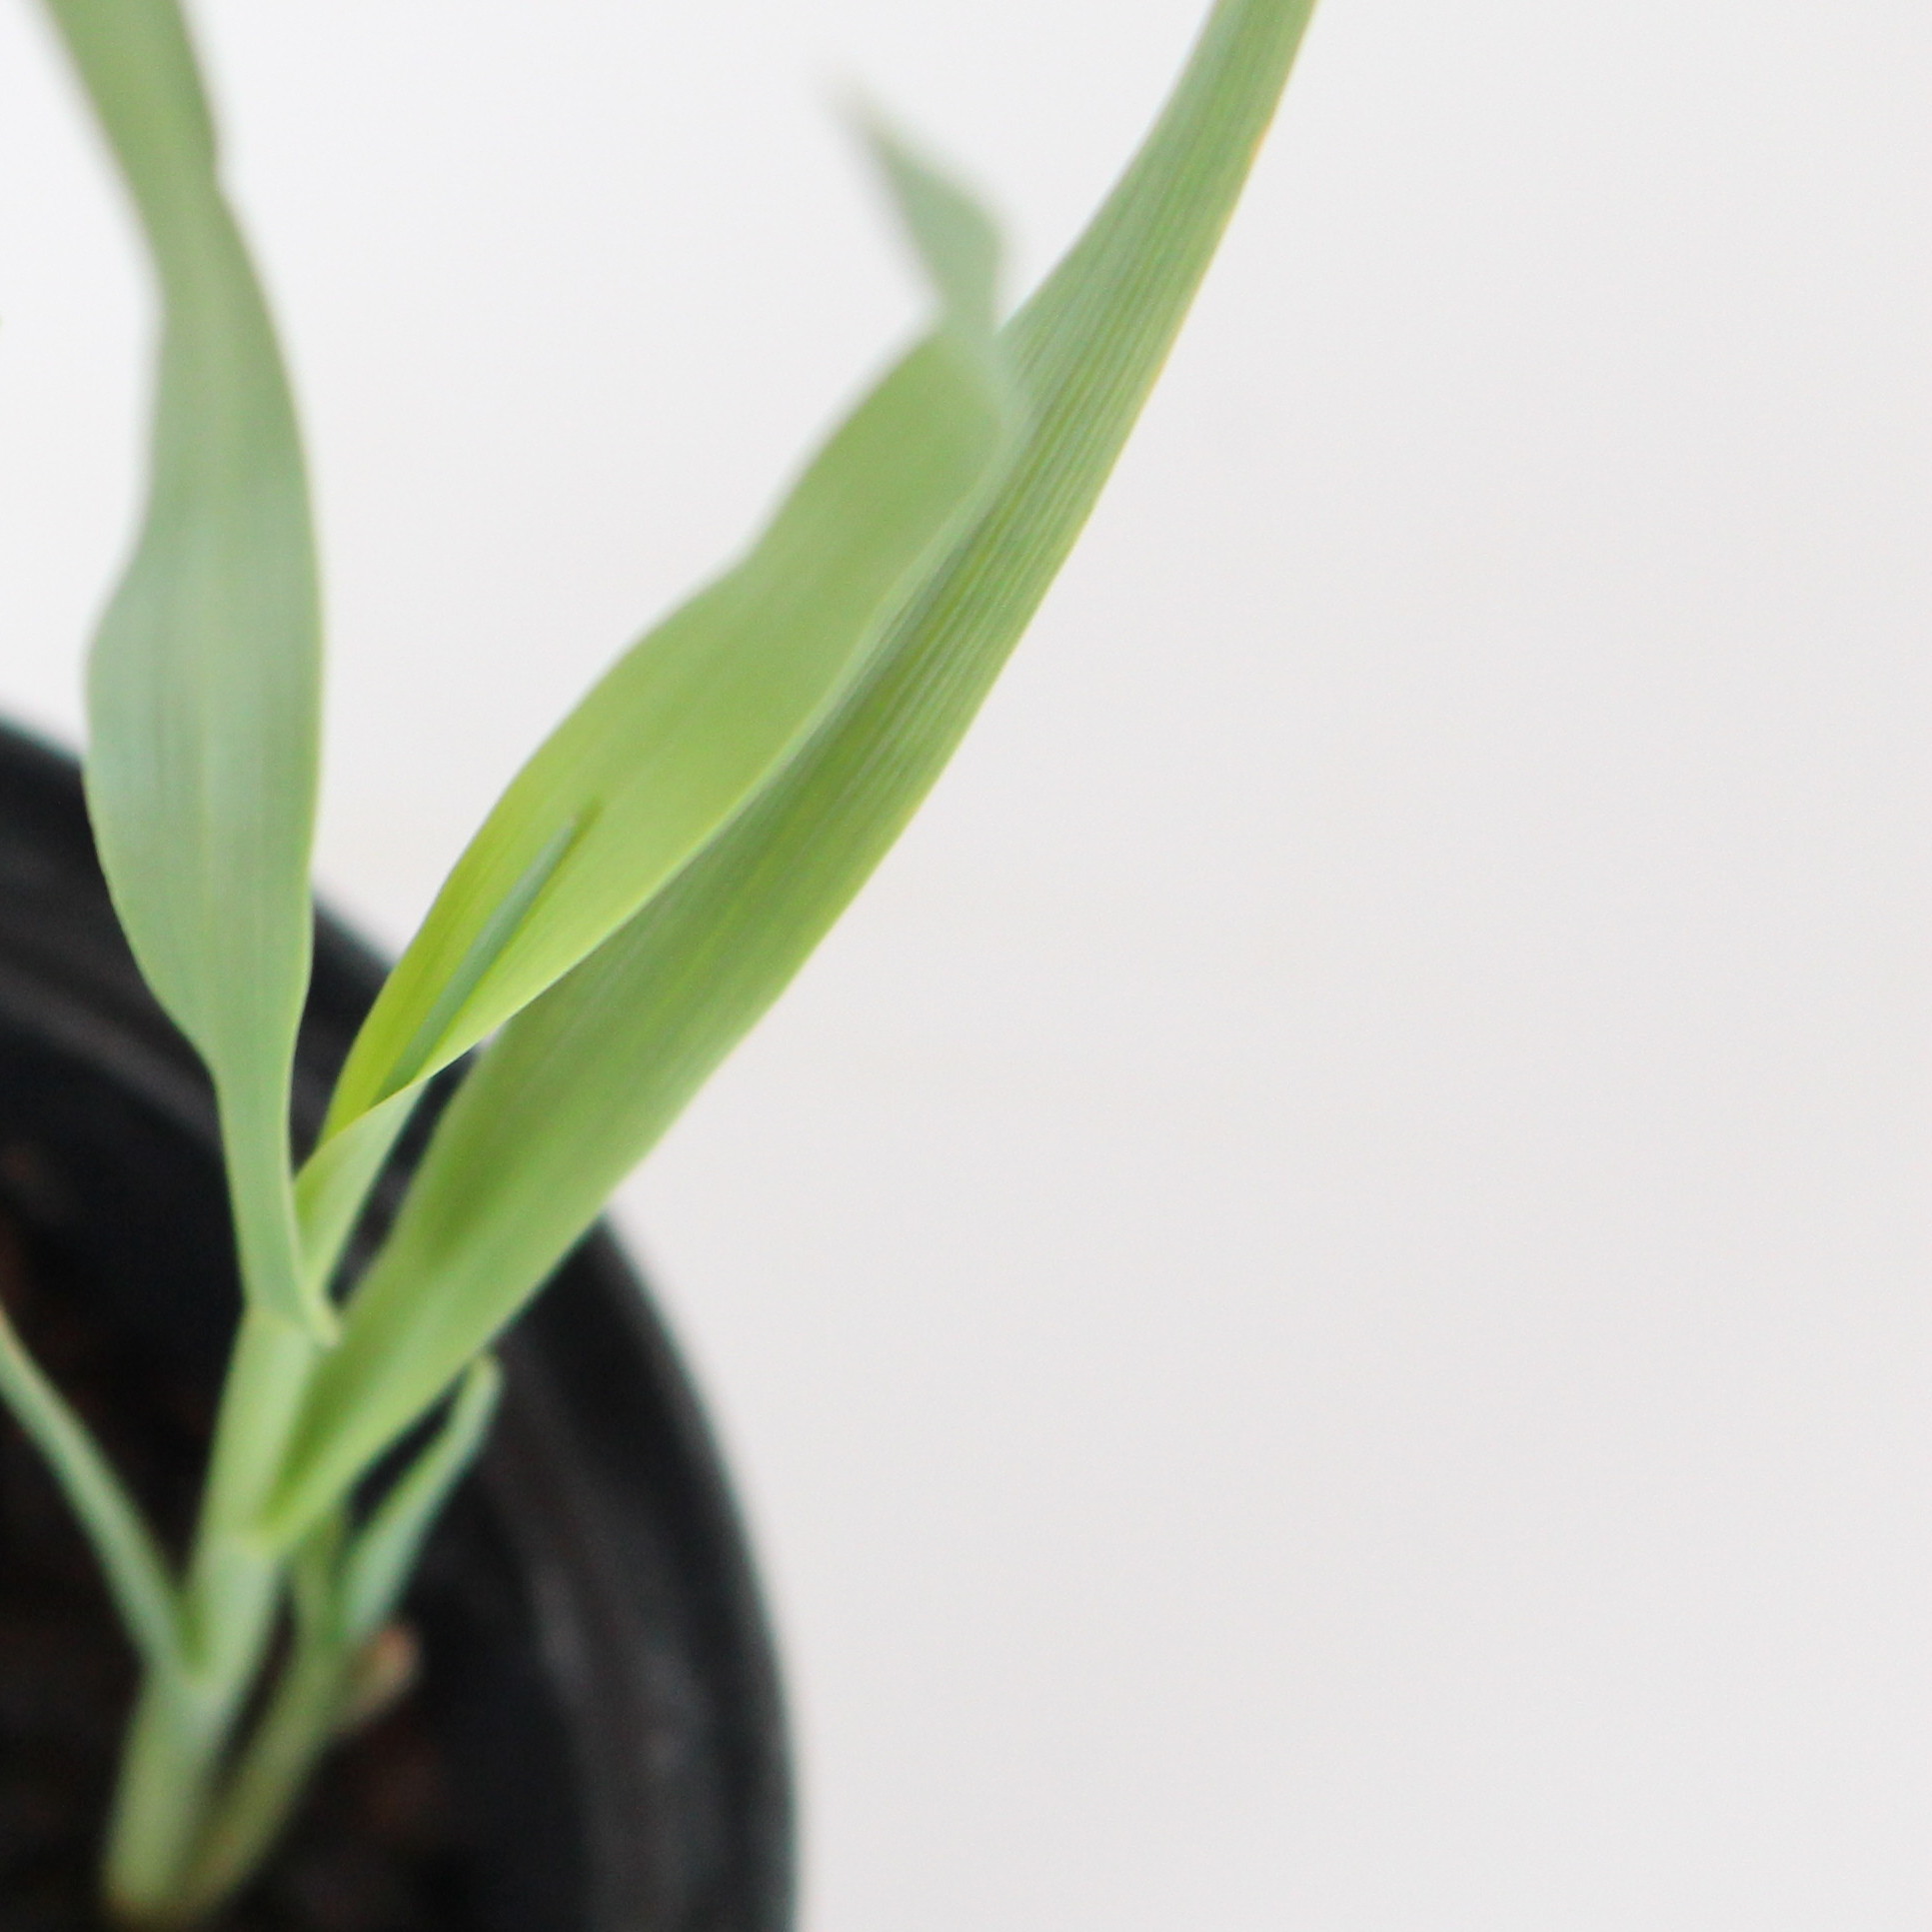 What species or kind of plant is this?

Avena sterilis
